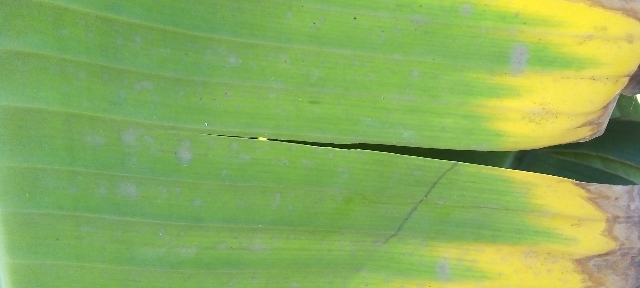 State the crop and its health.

banana, fusarium wilt race 1
